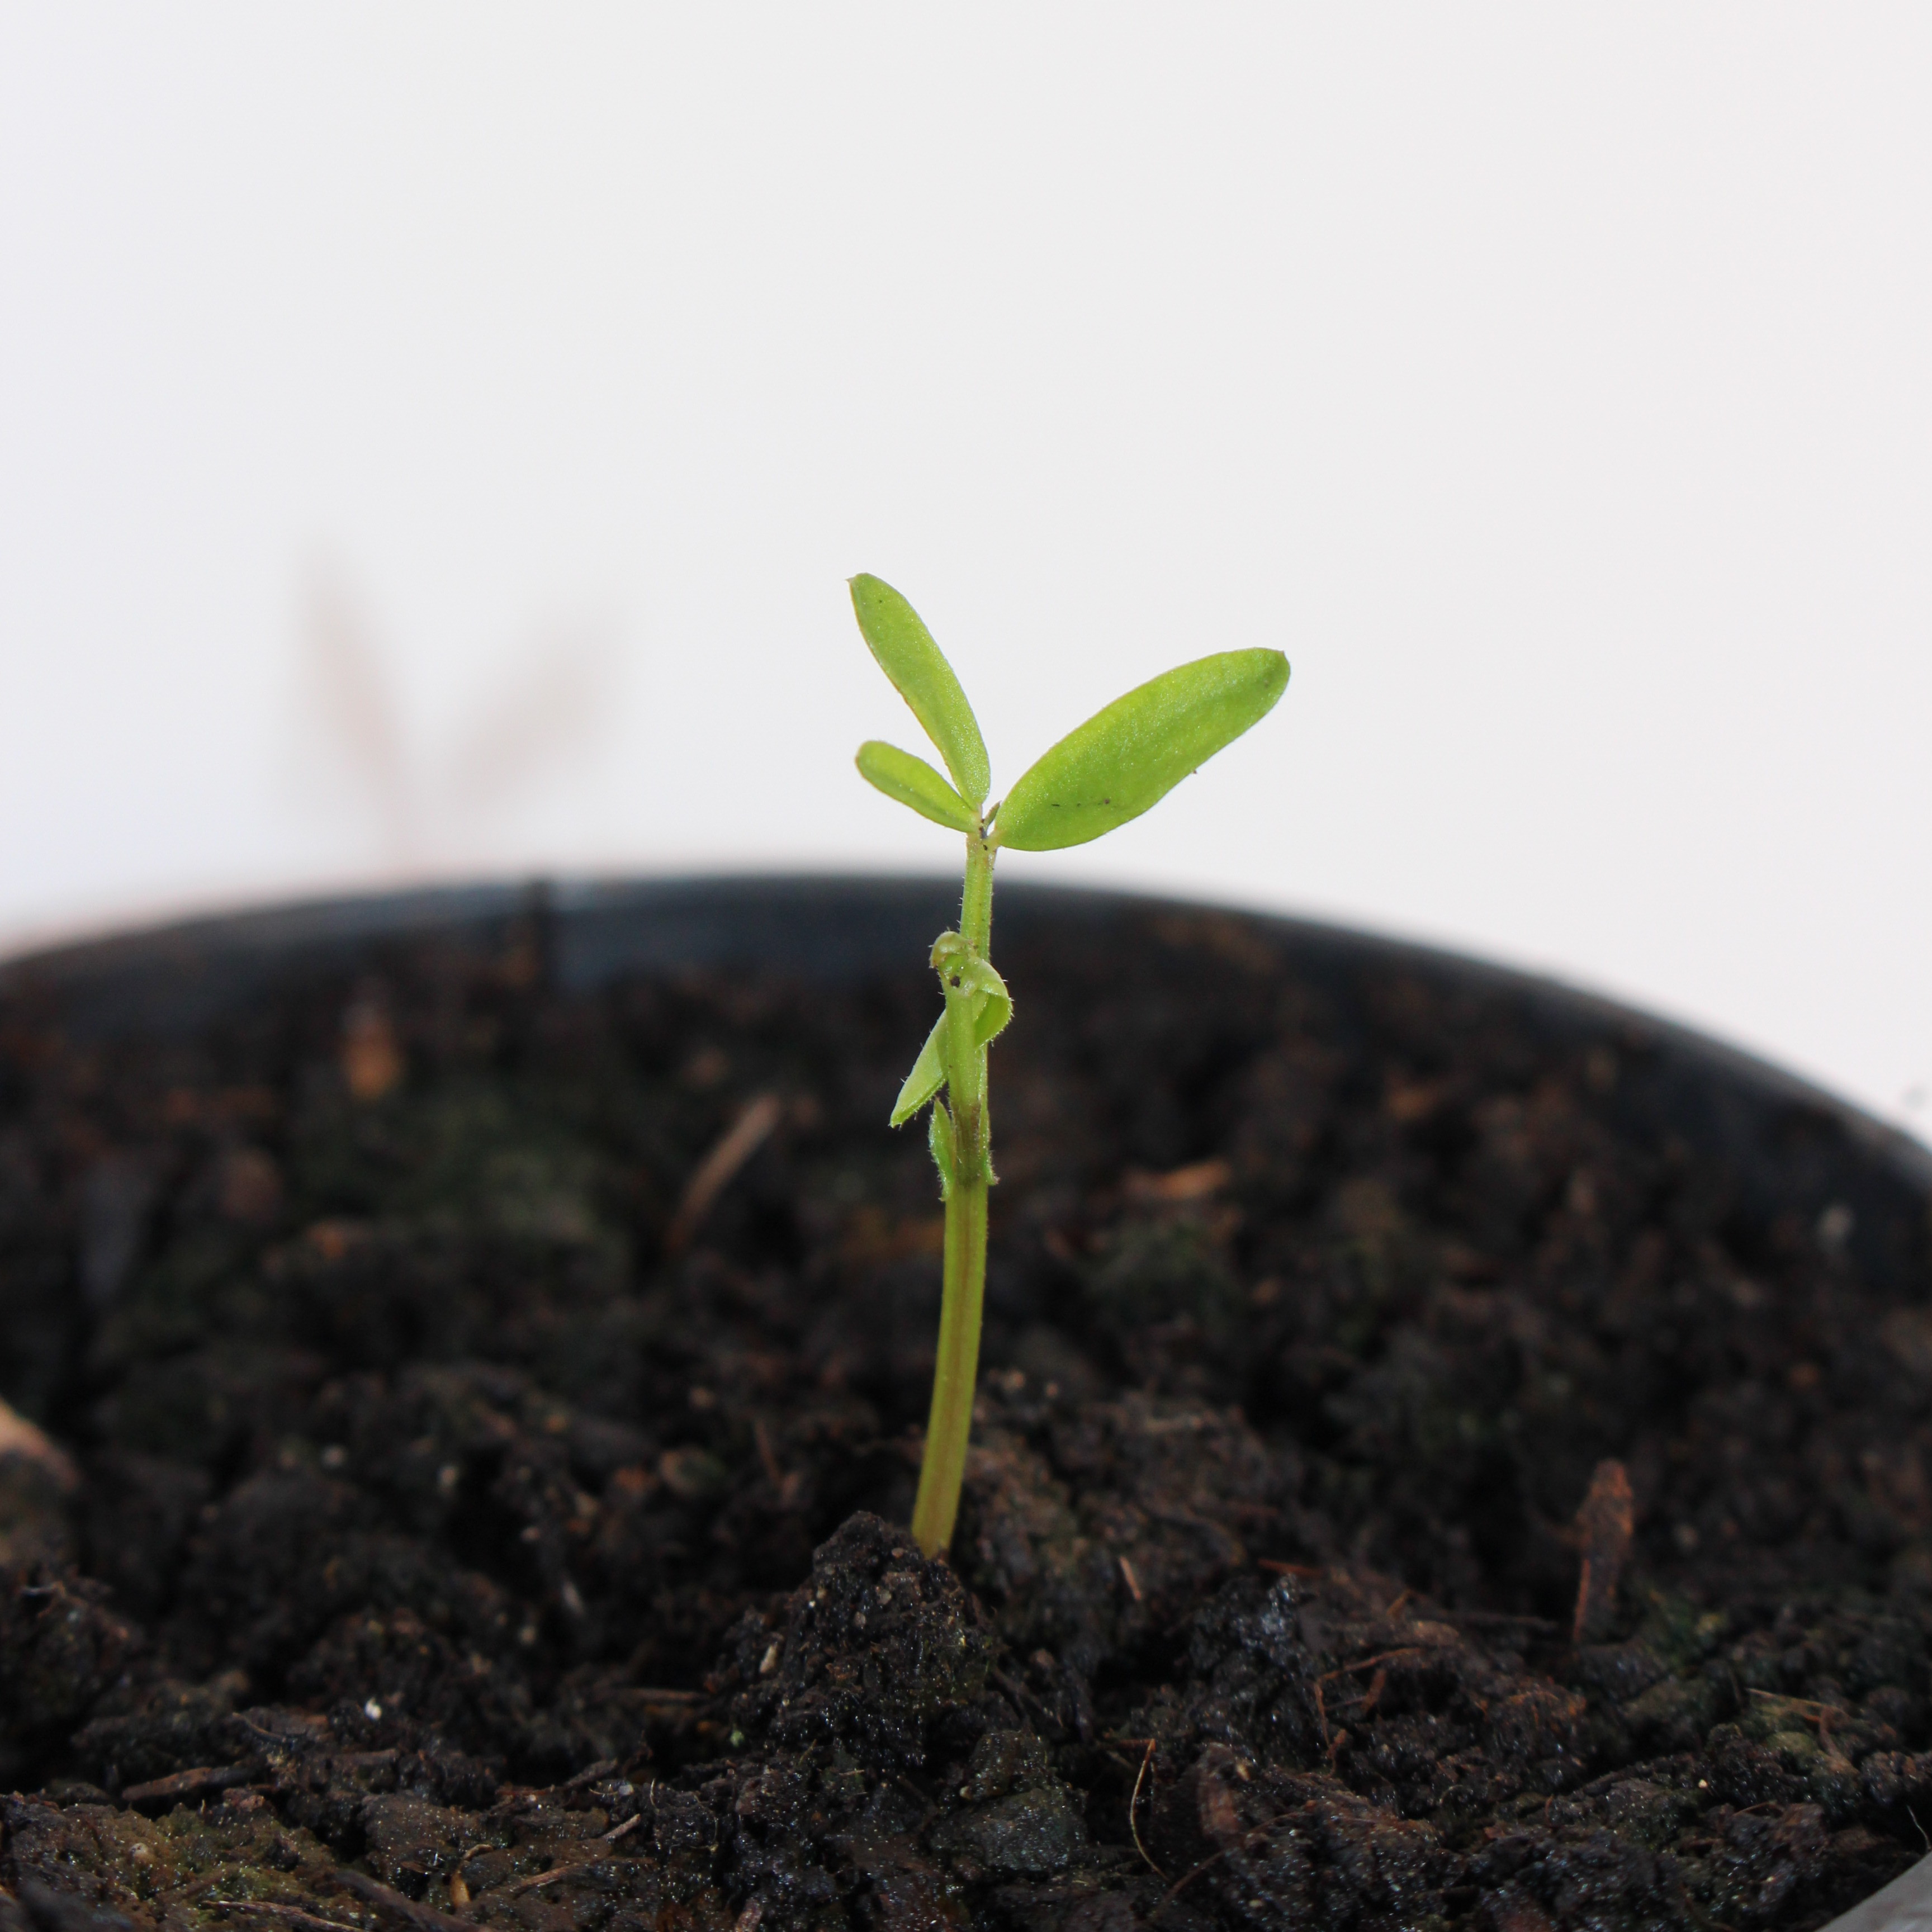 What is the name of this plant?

Vicia sativa
